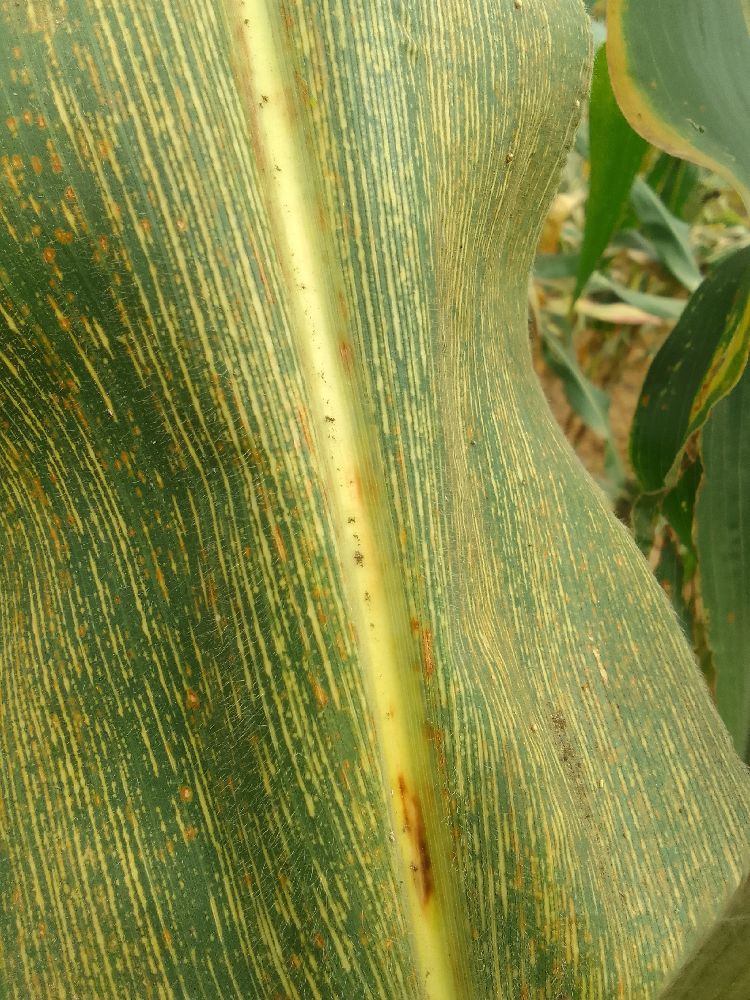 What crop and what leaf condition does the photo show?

maize, maize streak virus
